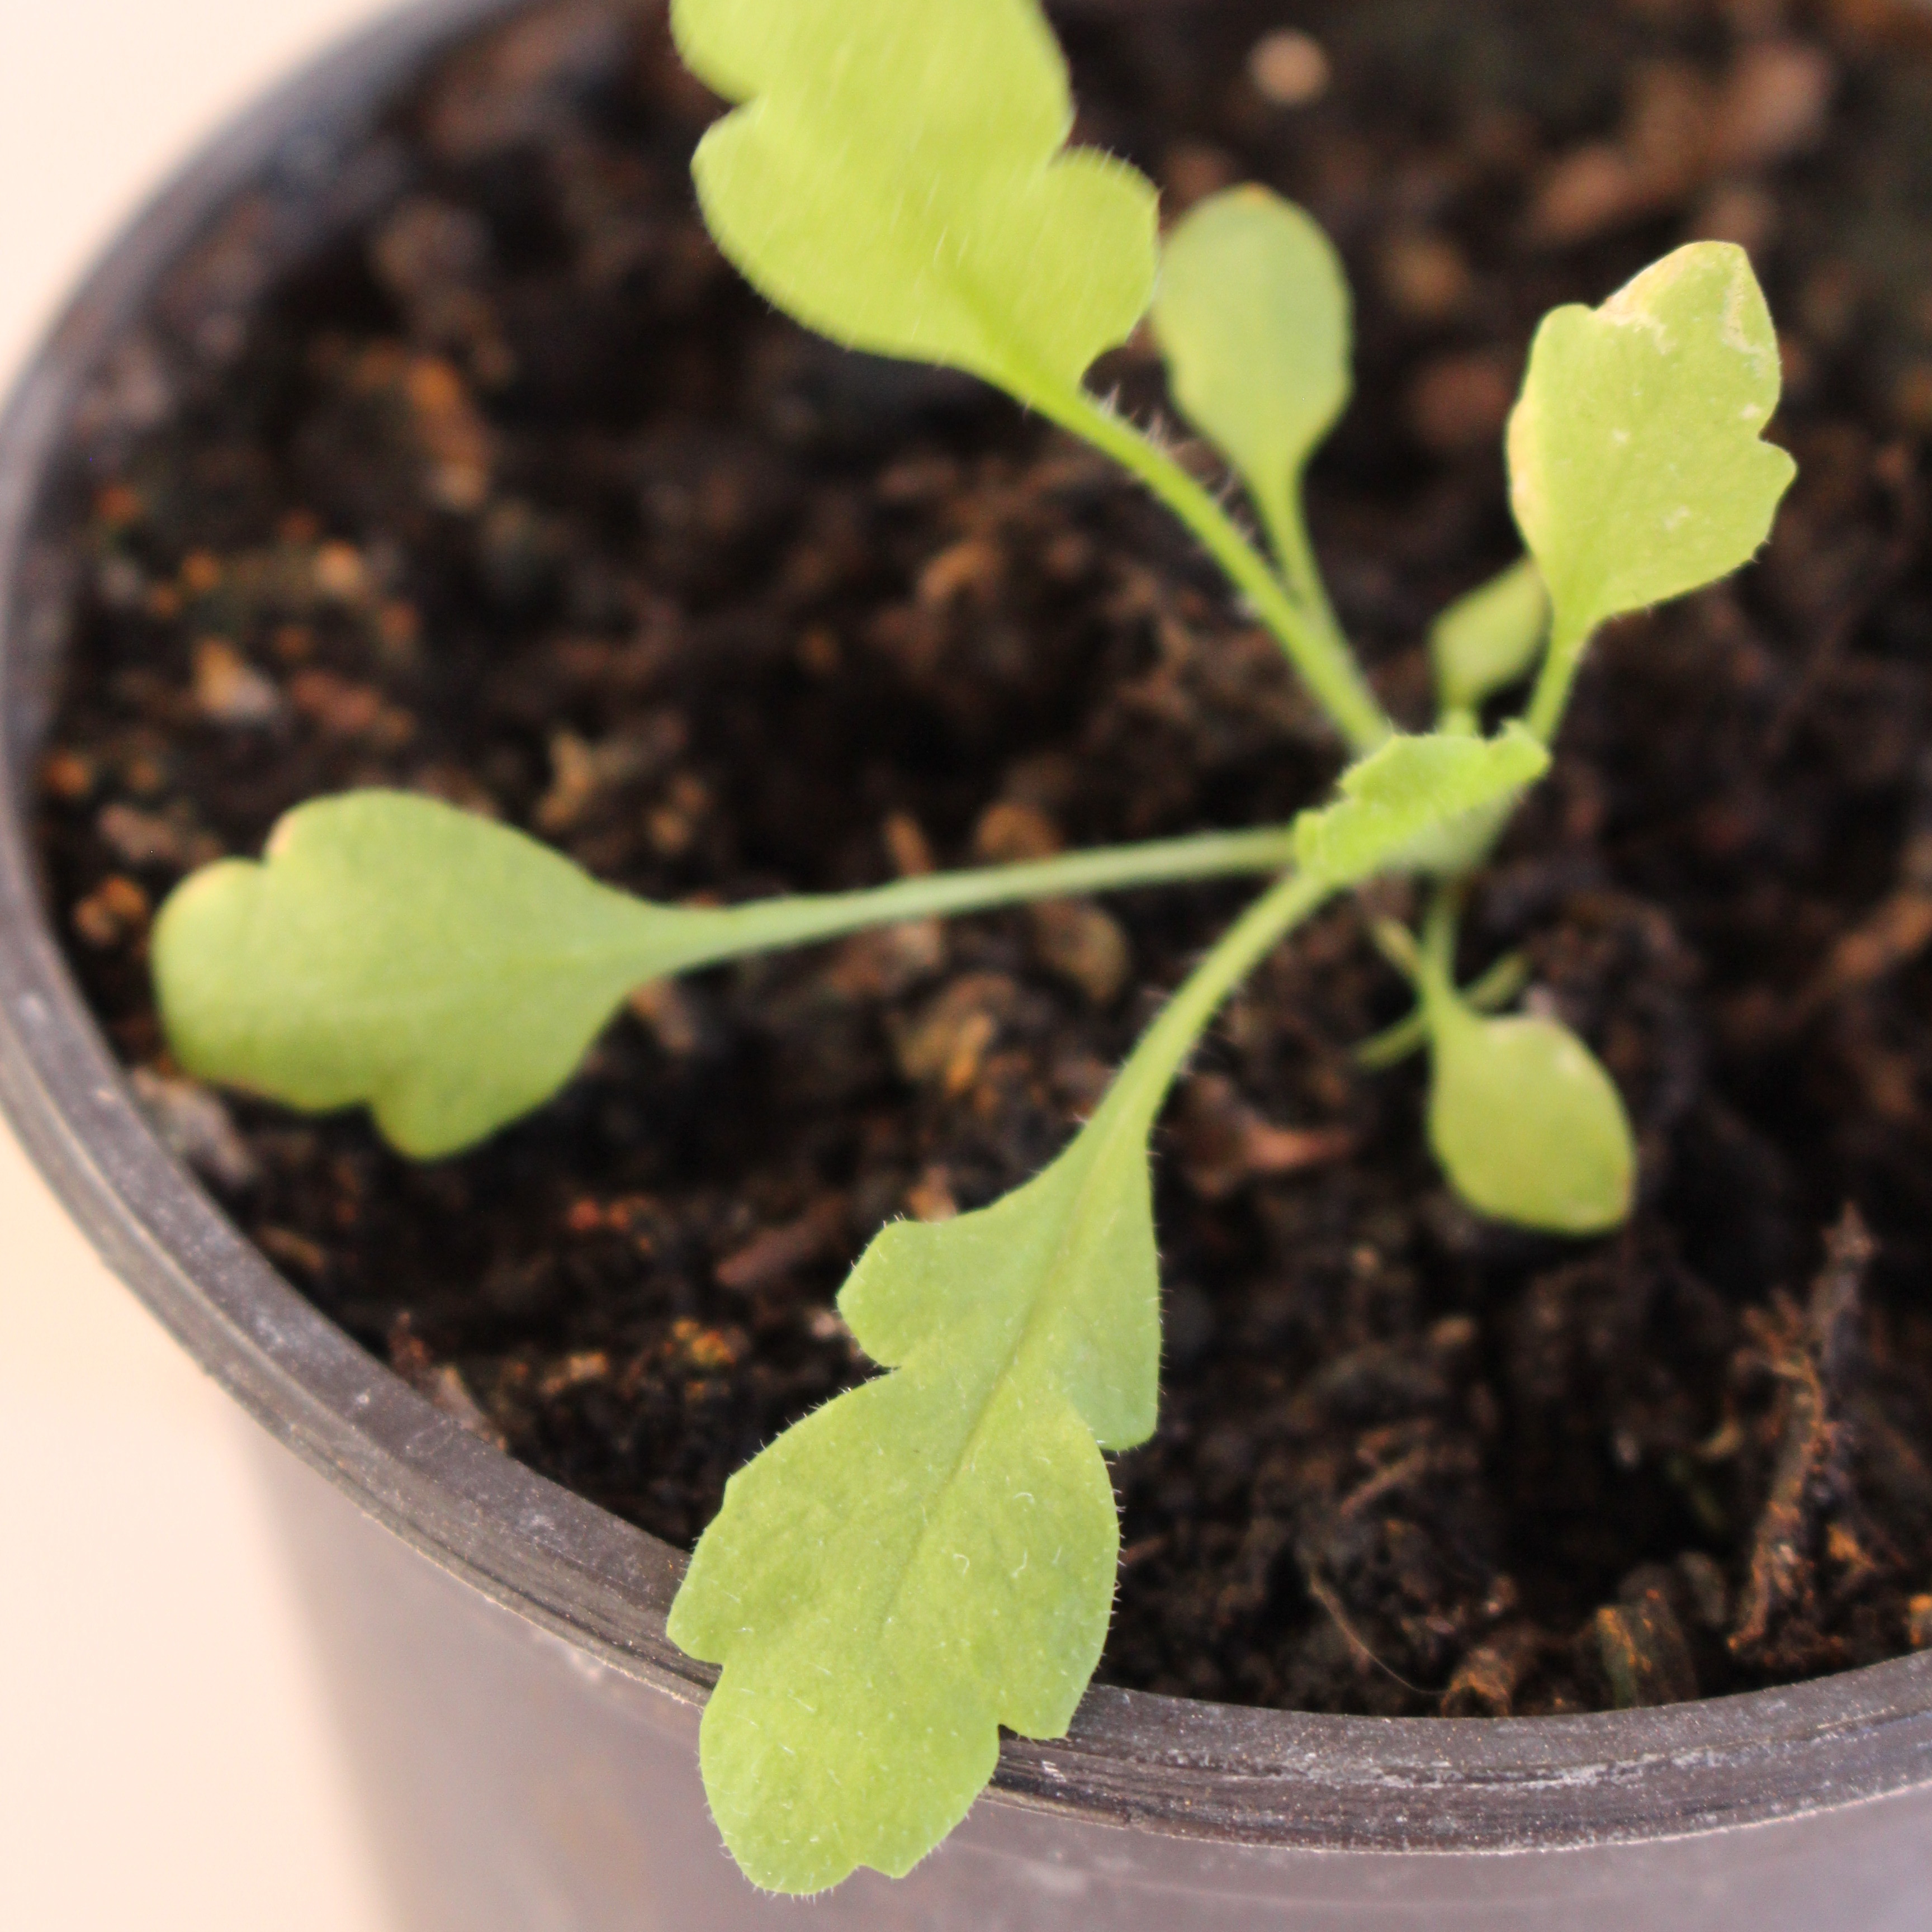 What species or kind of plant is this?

Papaver rhoeas
